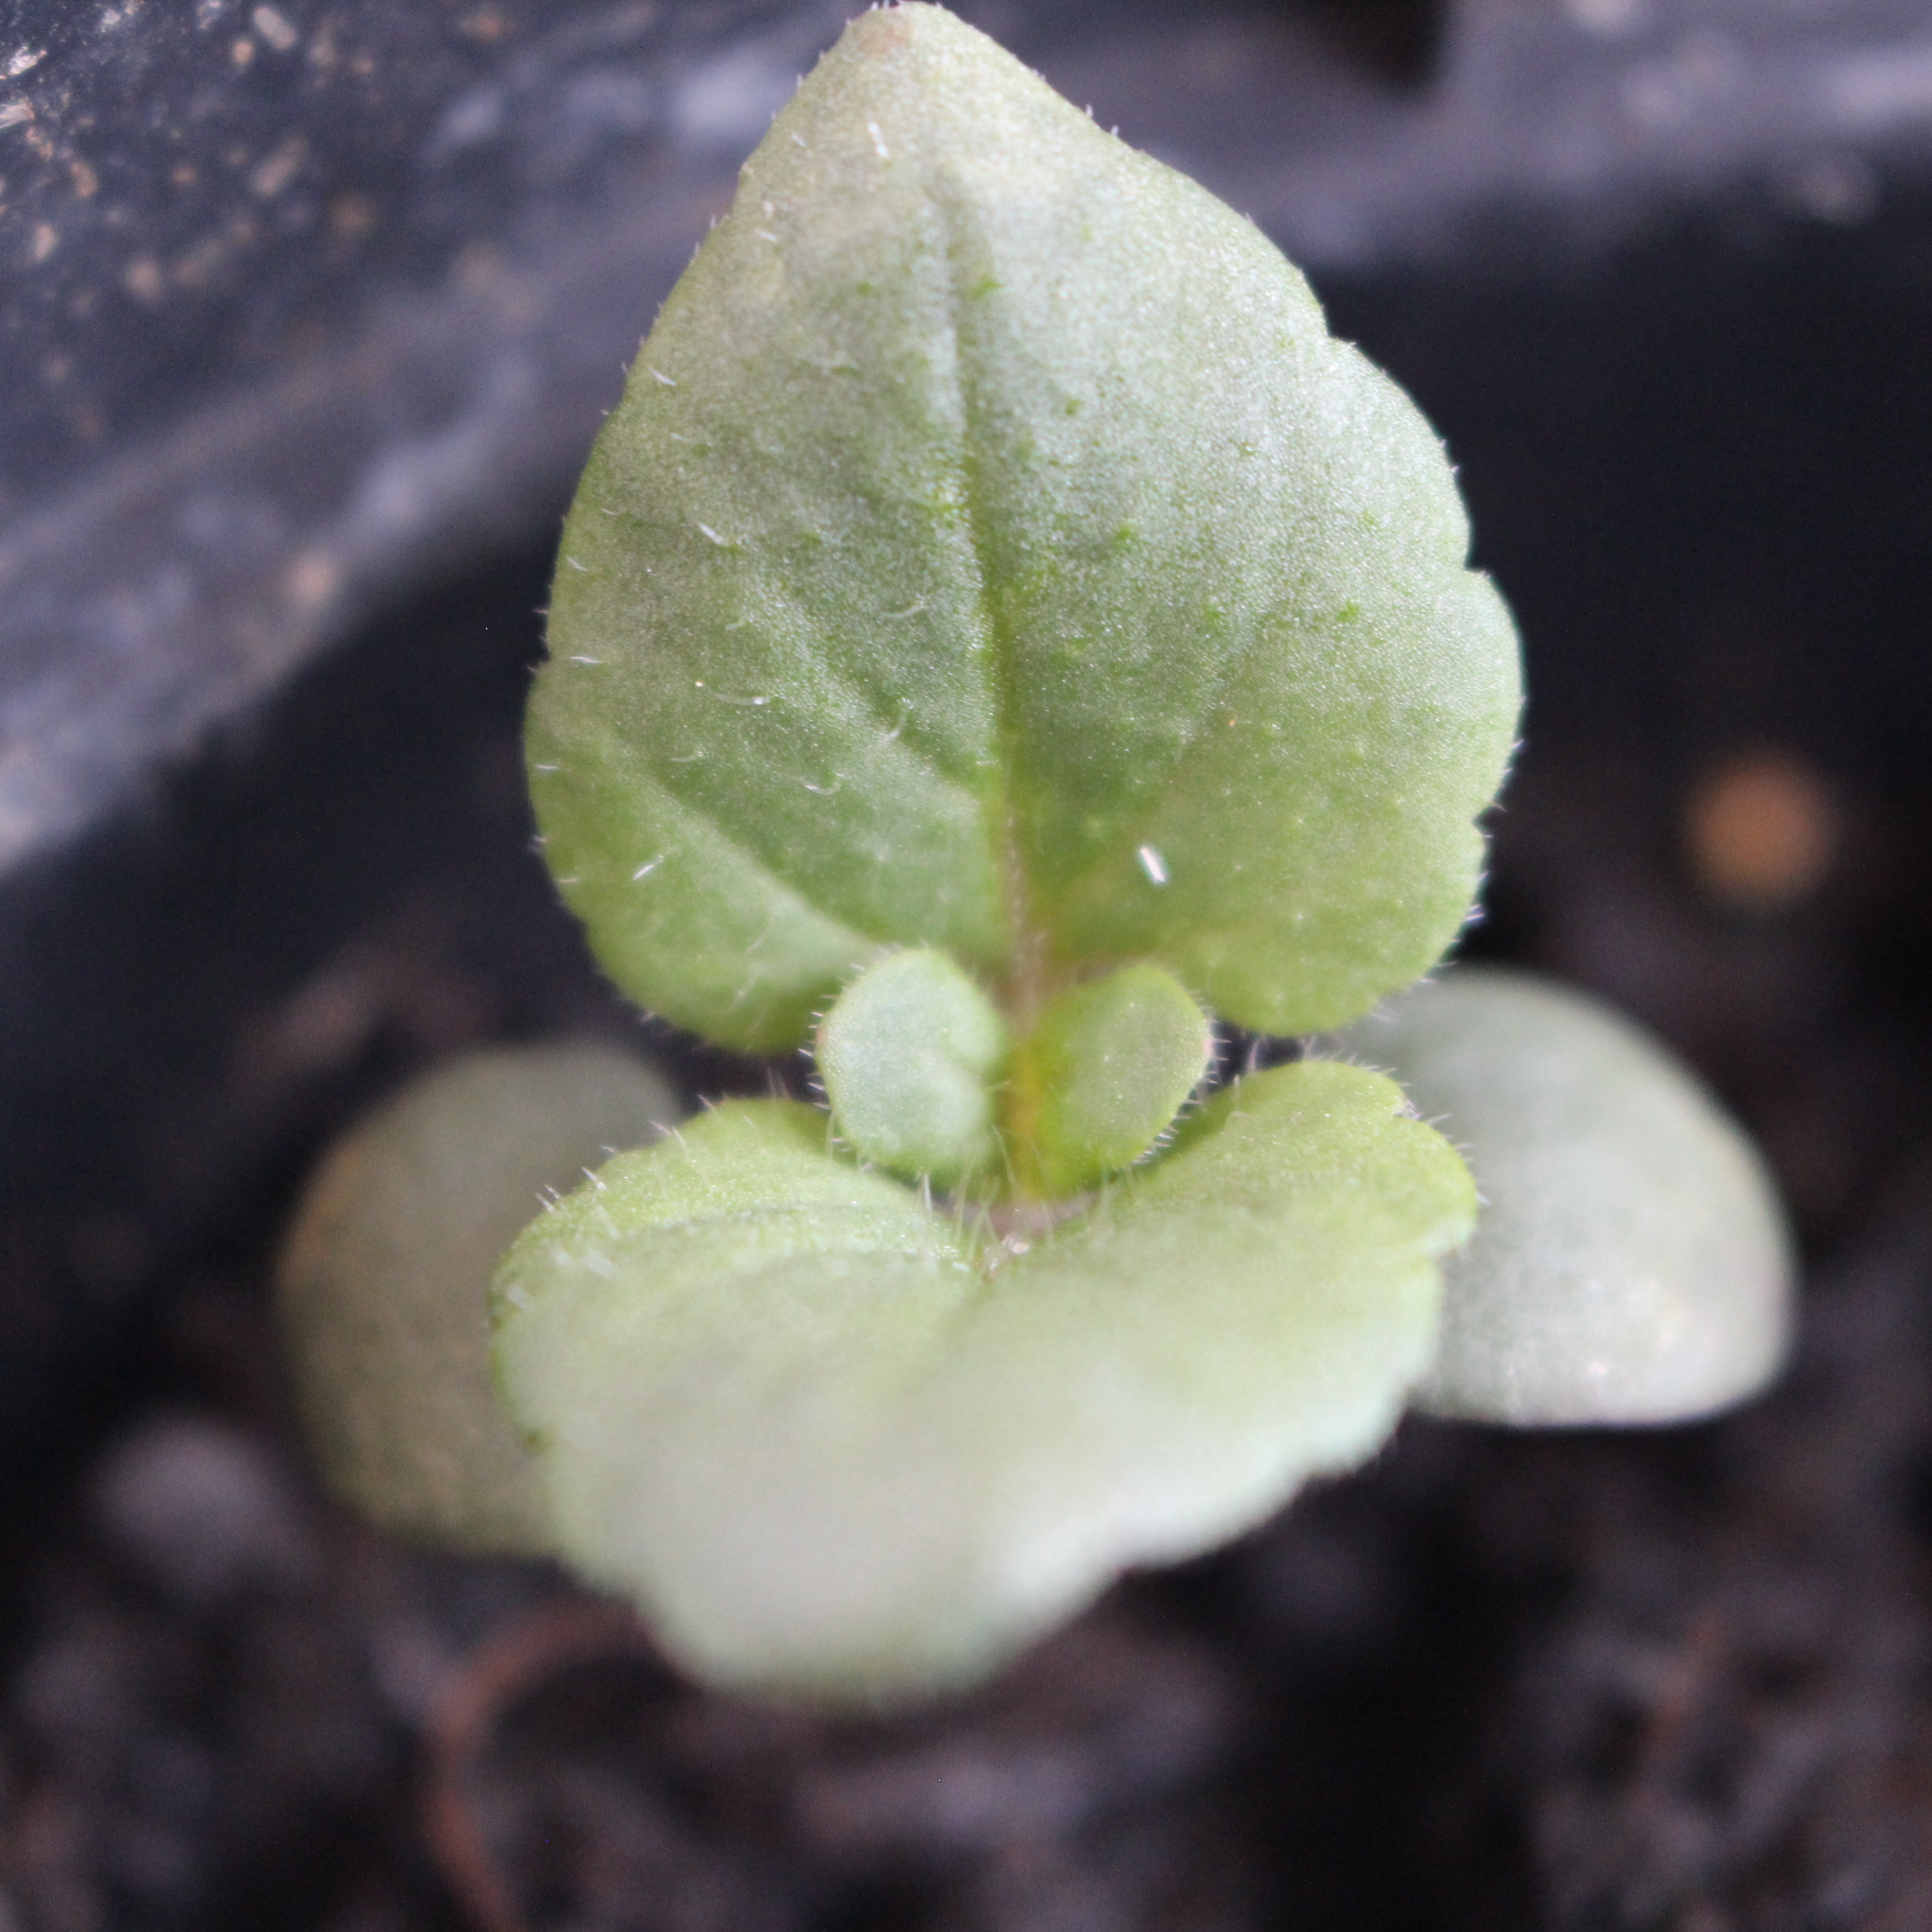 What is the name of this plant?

Veronica persica
